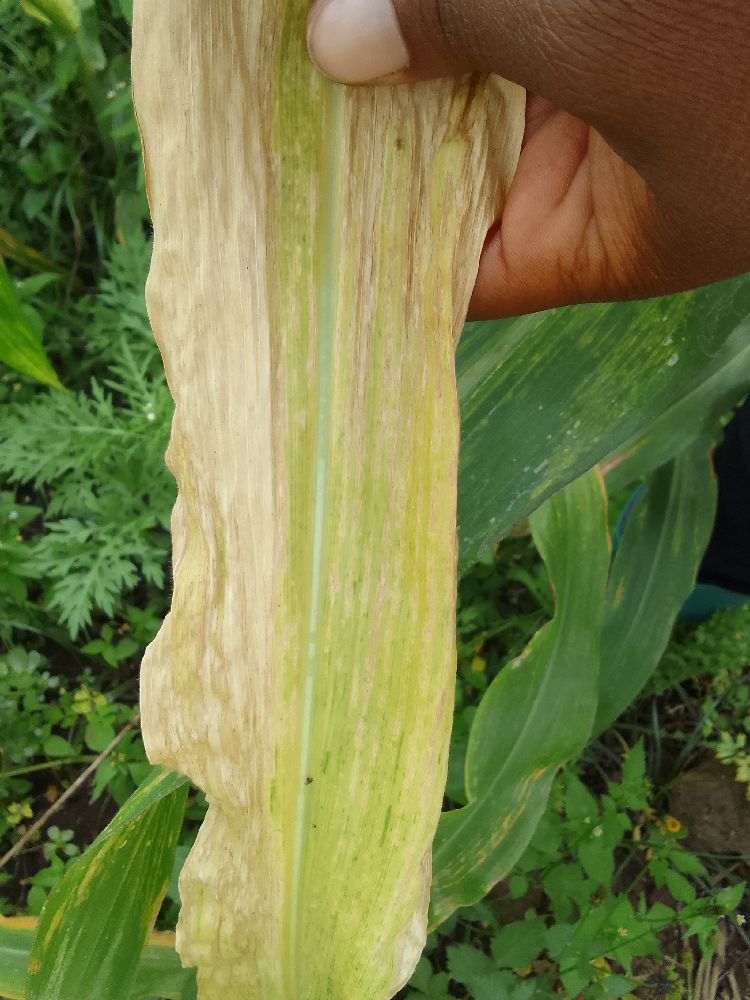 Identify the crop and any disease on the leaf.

maize, maize lethal necrosis
